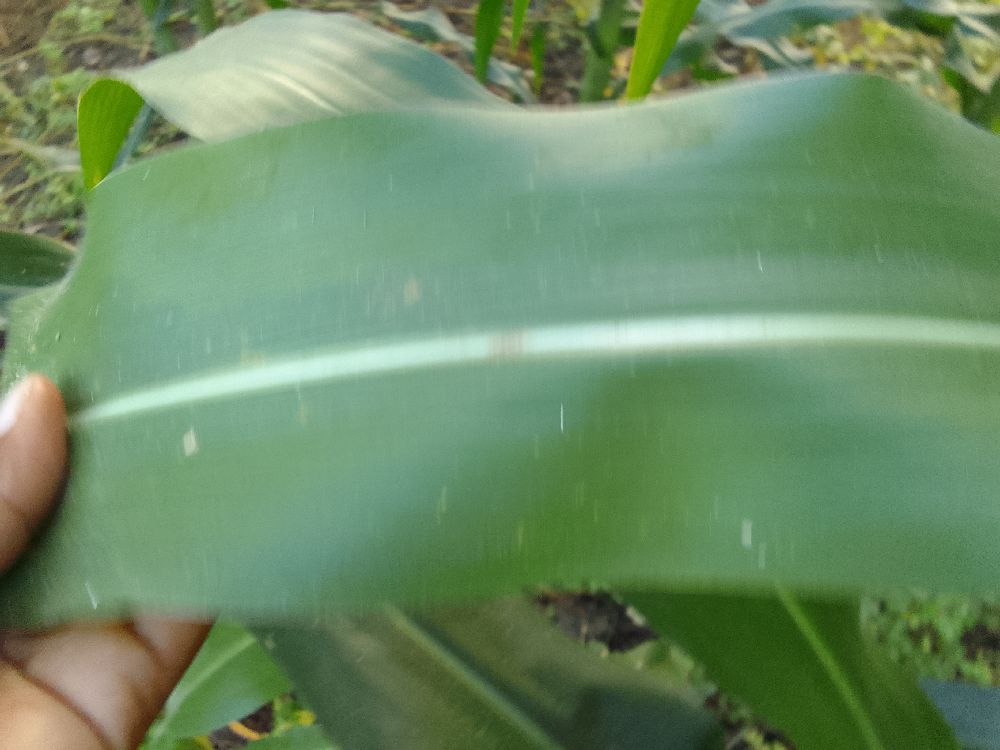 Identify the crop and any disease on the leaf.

maize, healthy
